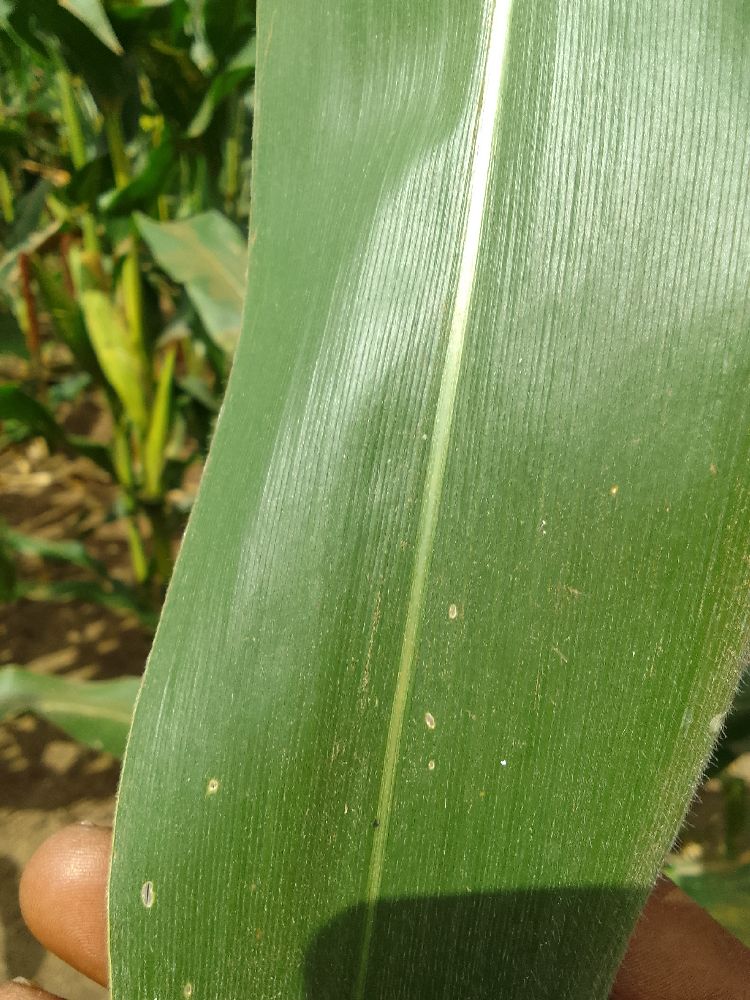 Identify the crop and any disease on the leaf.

maize, healthy
